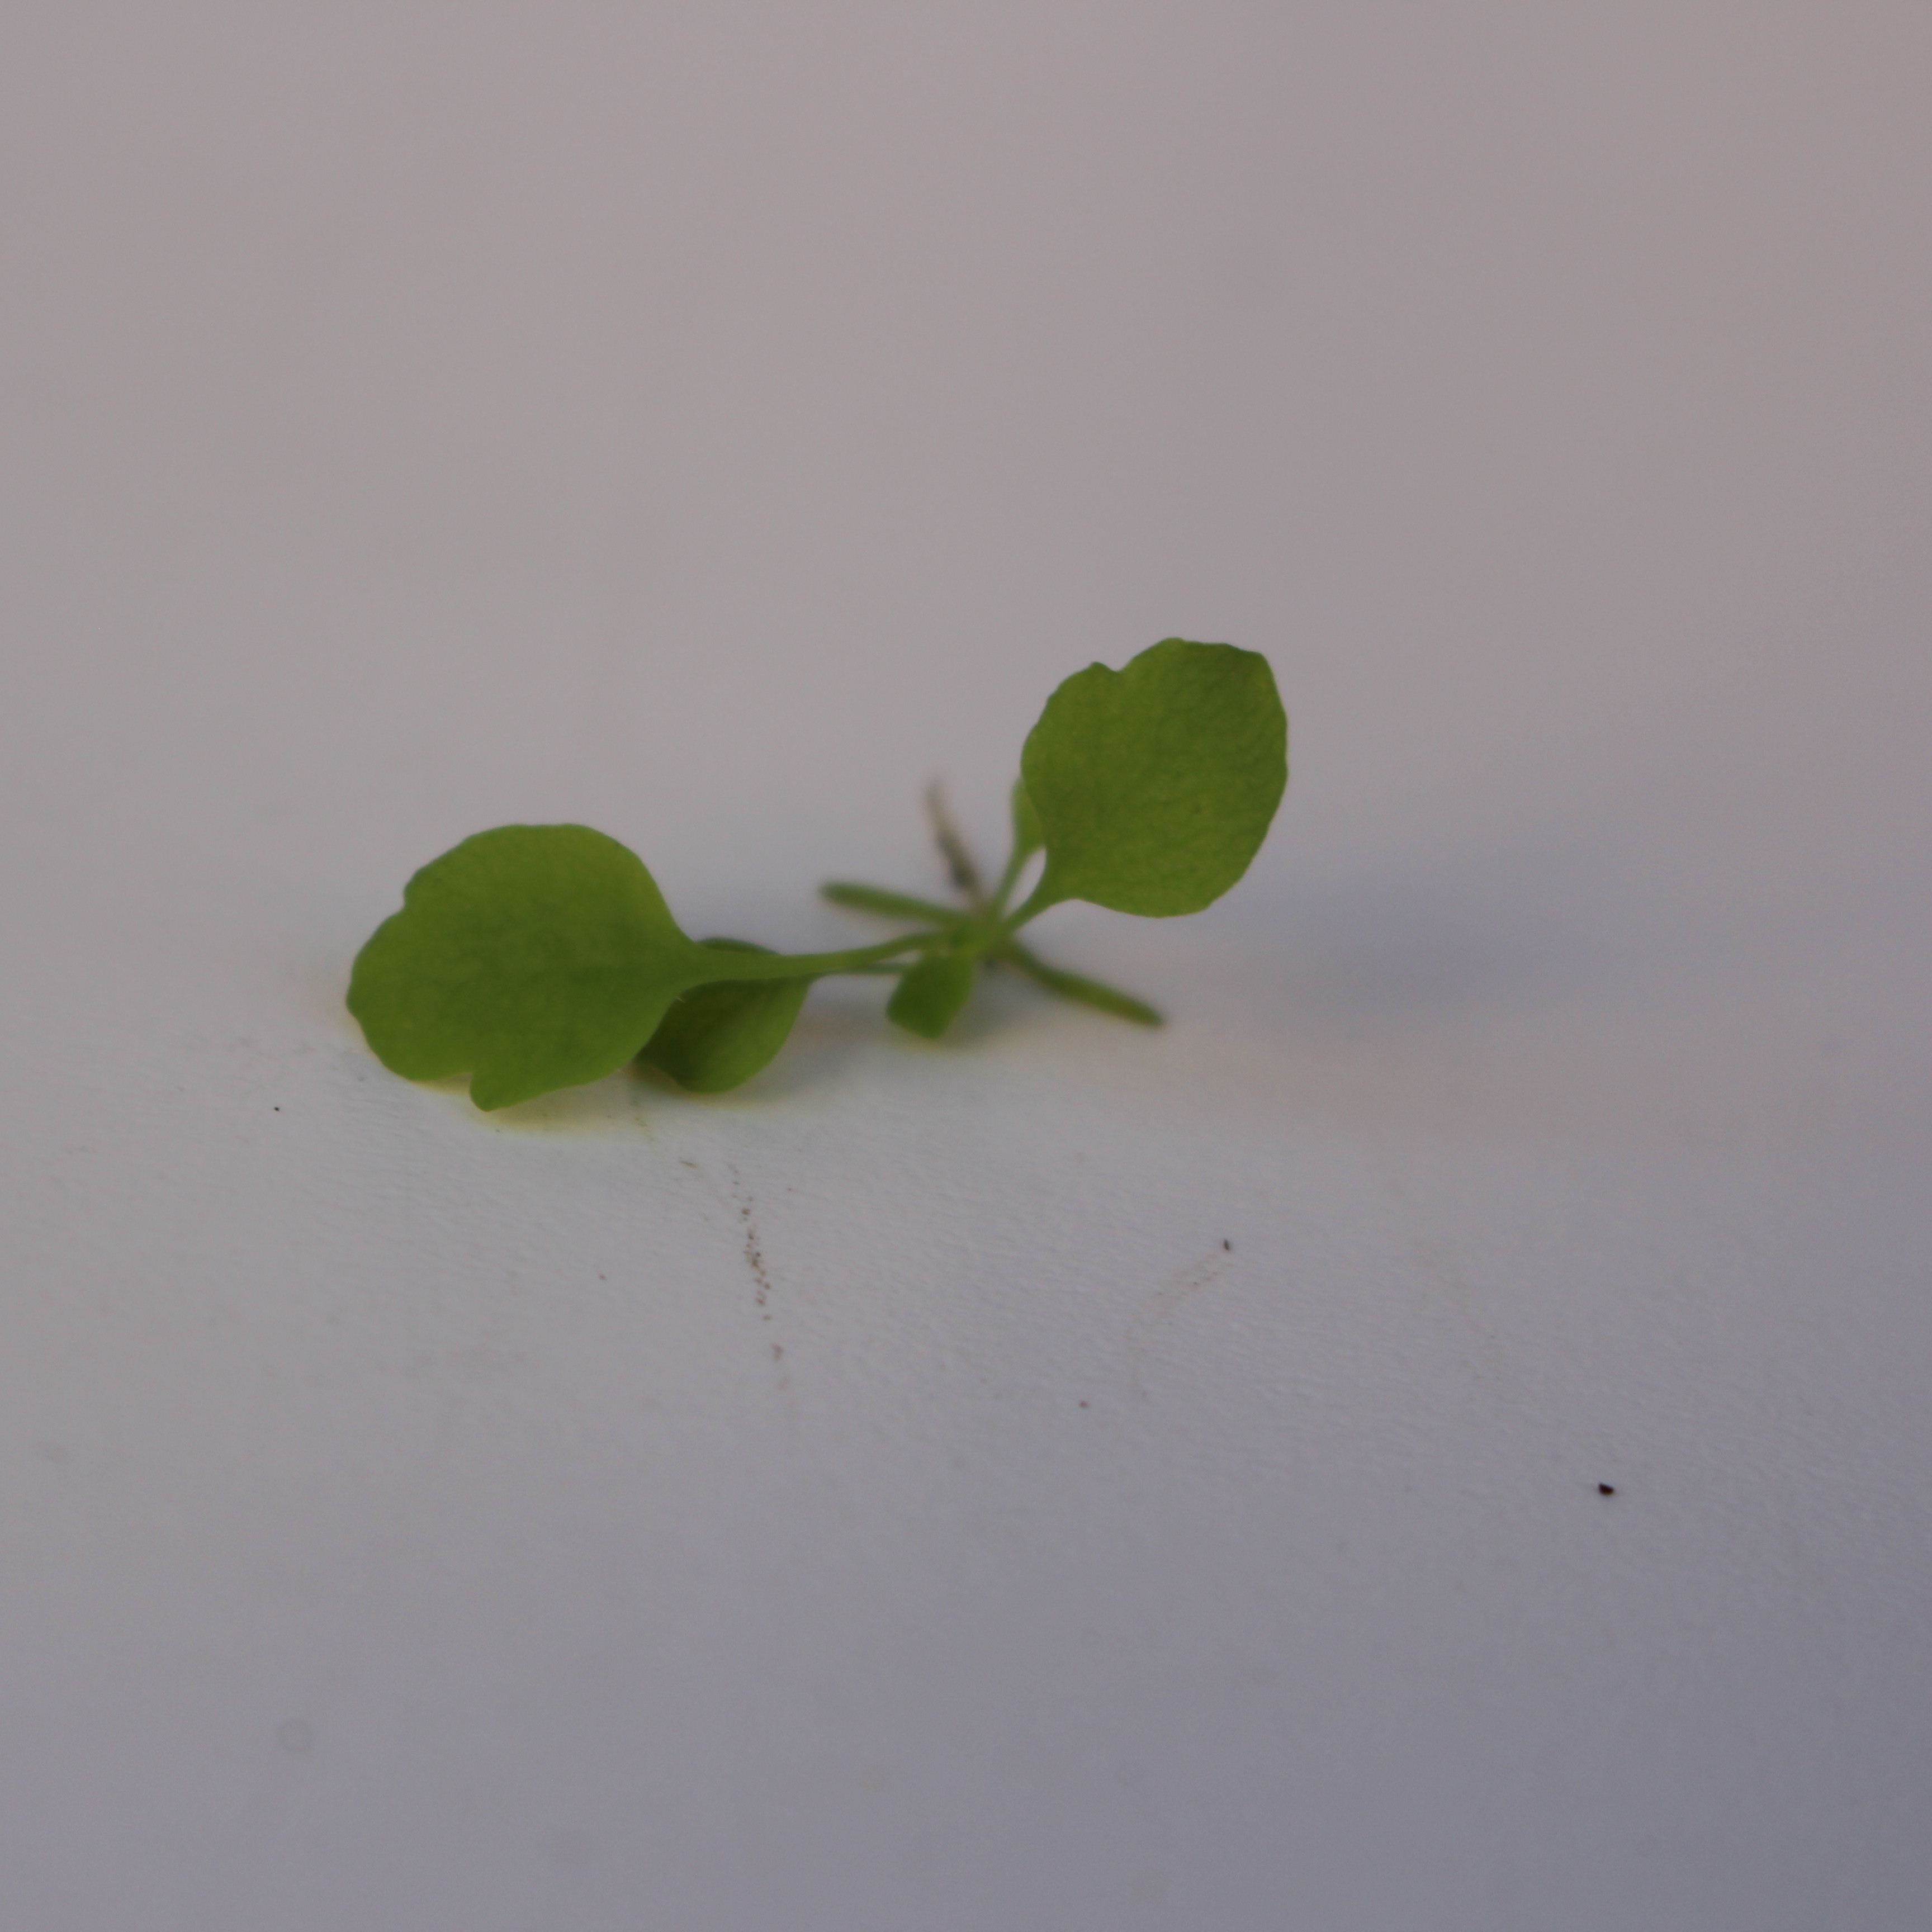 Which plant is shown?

Papaver rhoeas
